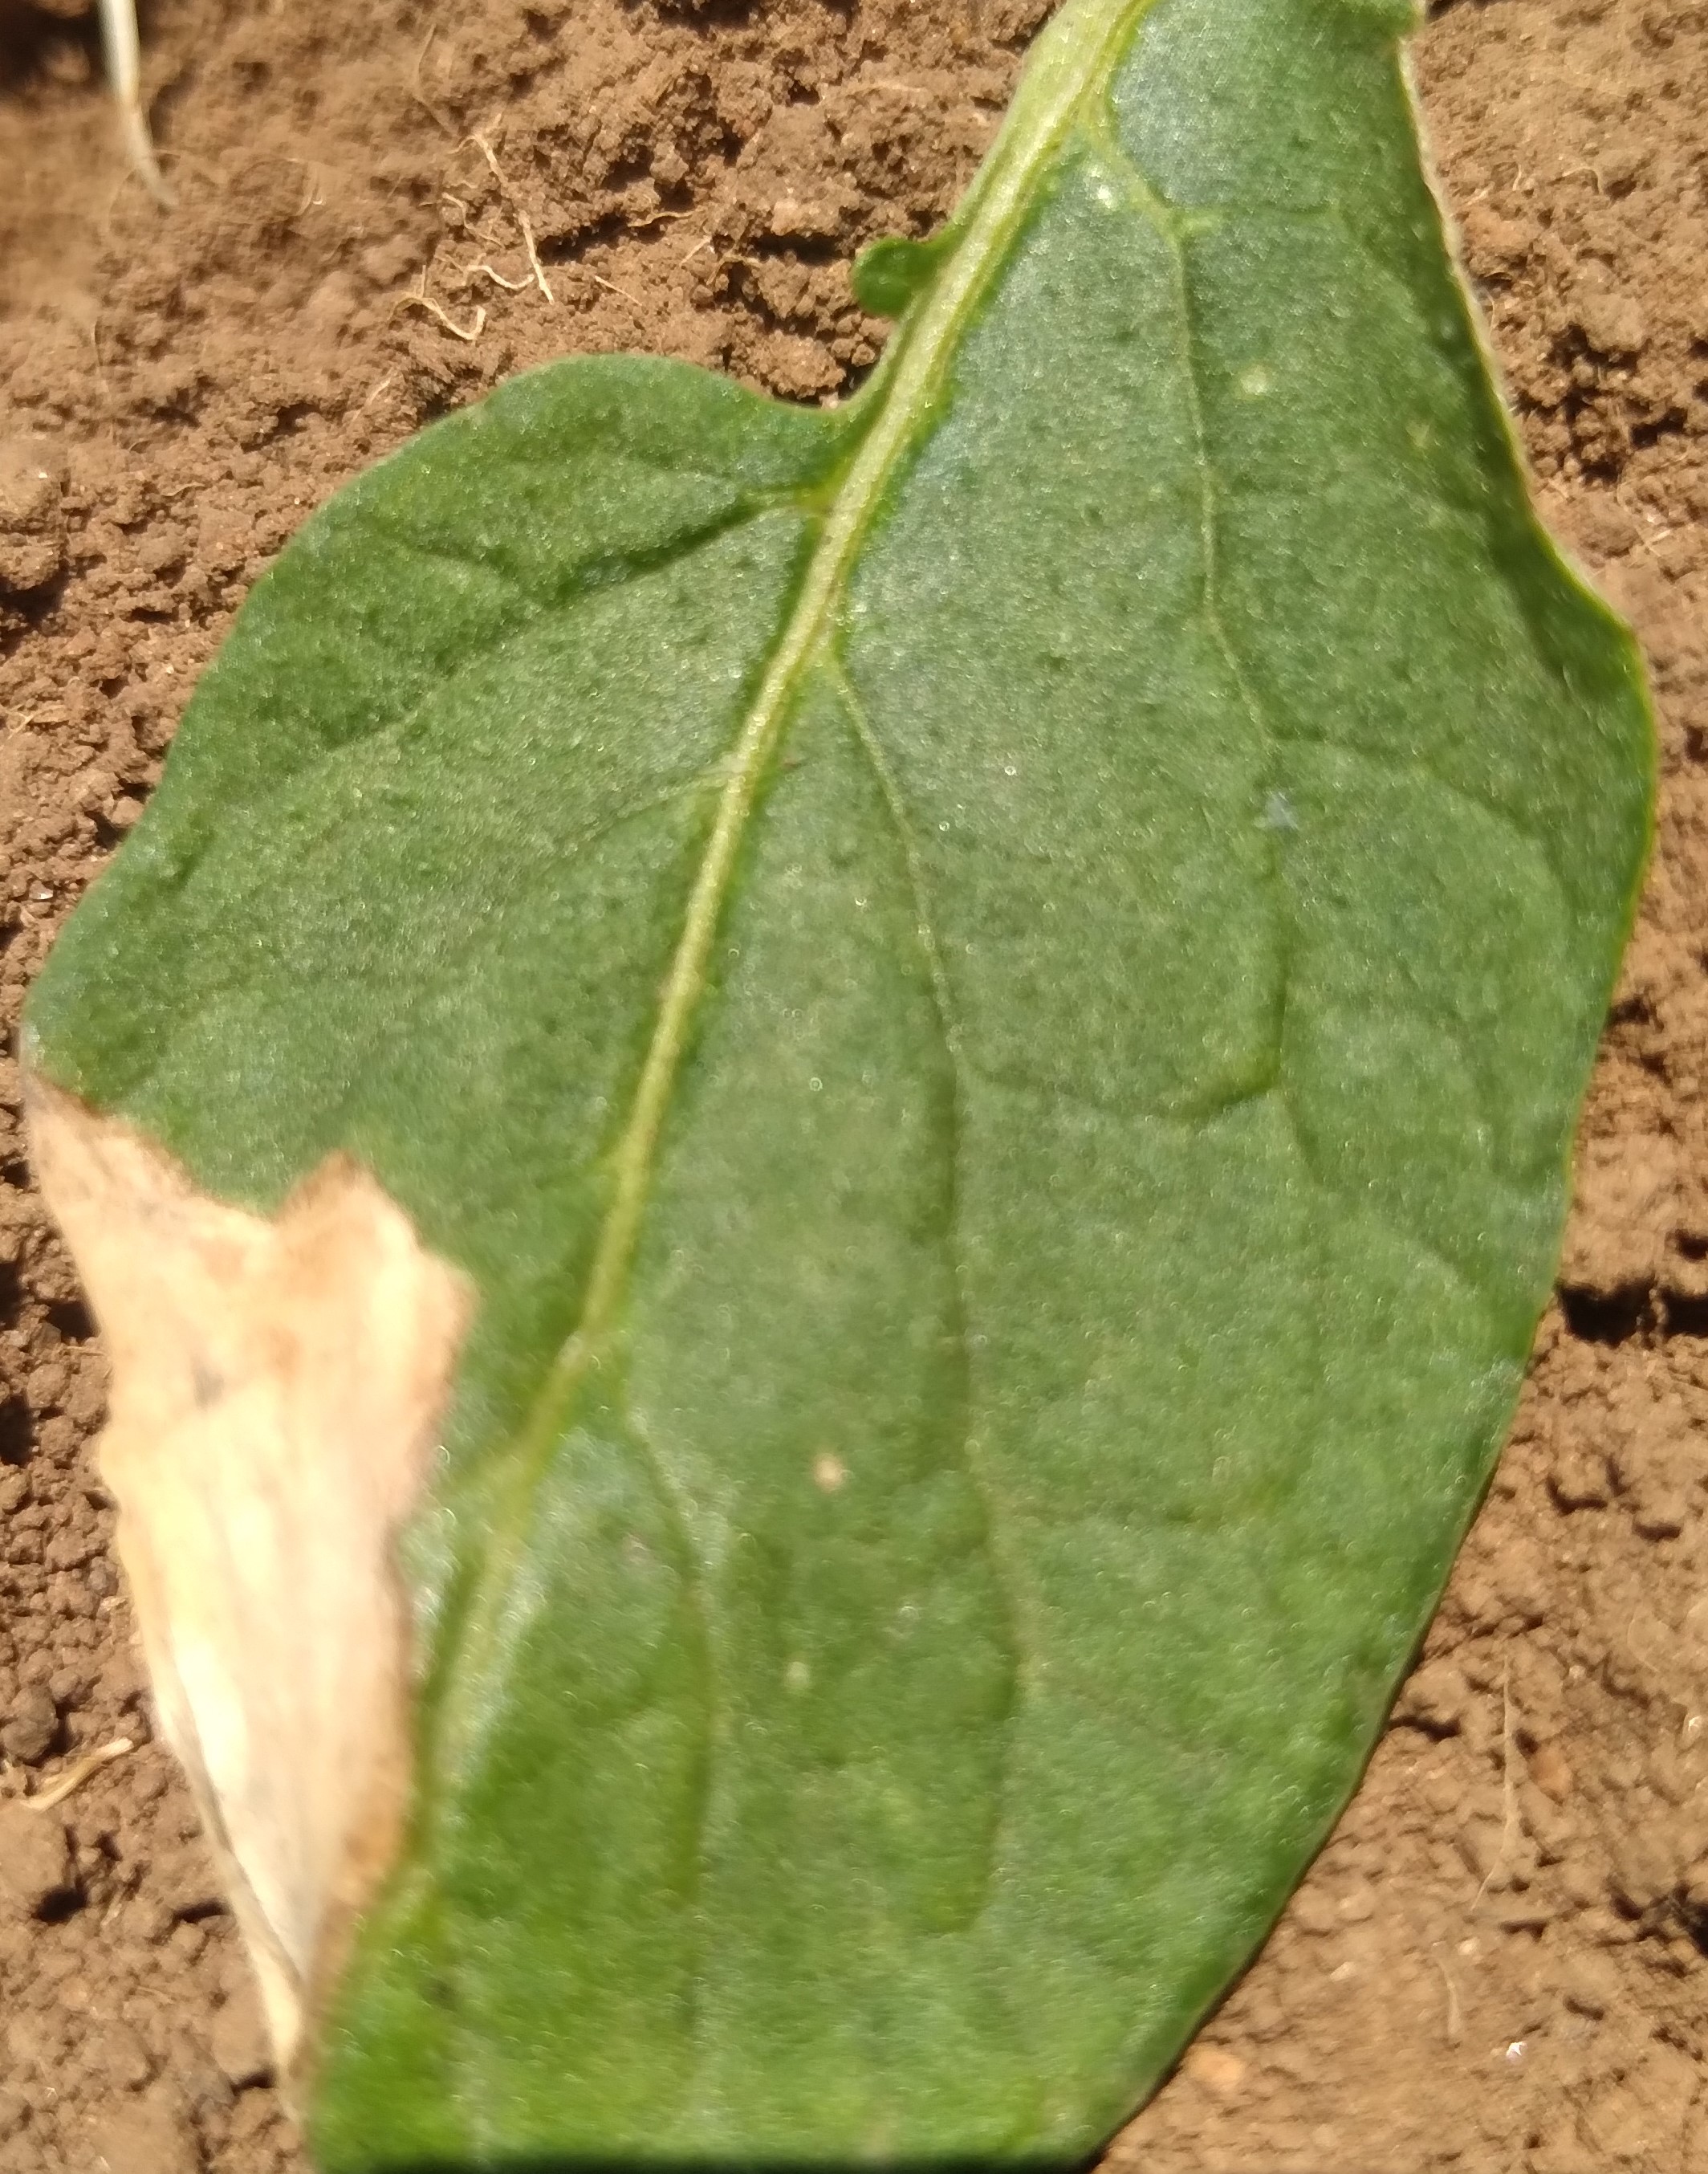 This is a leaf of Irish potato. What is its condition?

early blight
